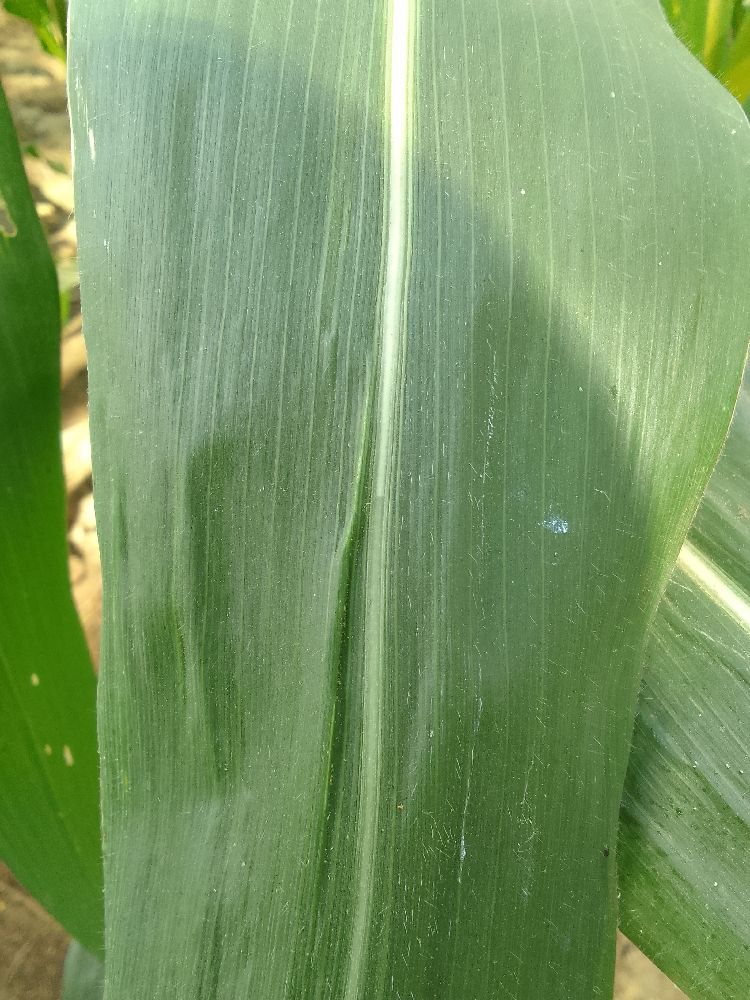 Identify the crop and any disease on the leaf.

maize, healthy
